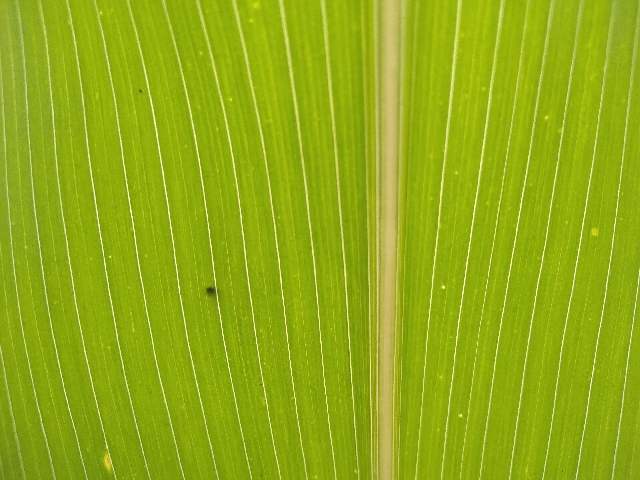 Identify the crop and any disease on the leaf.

maize, healthy
